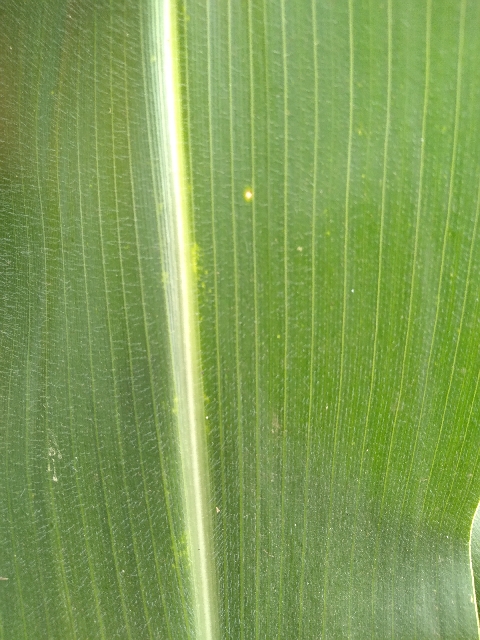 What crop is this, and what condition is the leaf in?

maize, healthy
